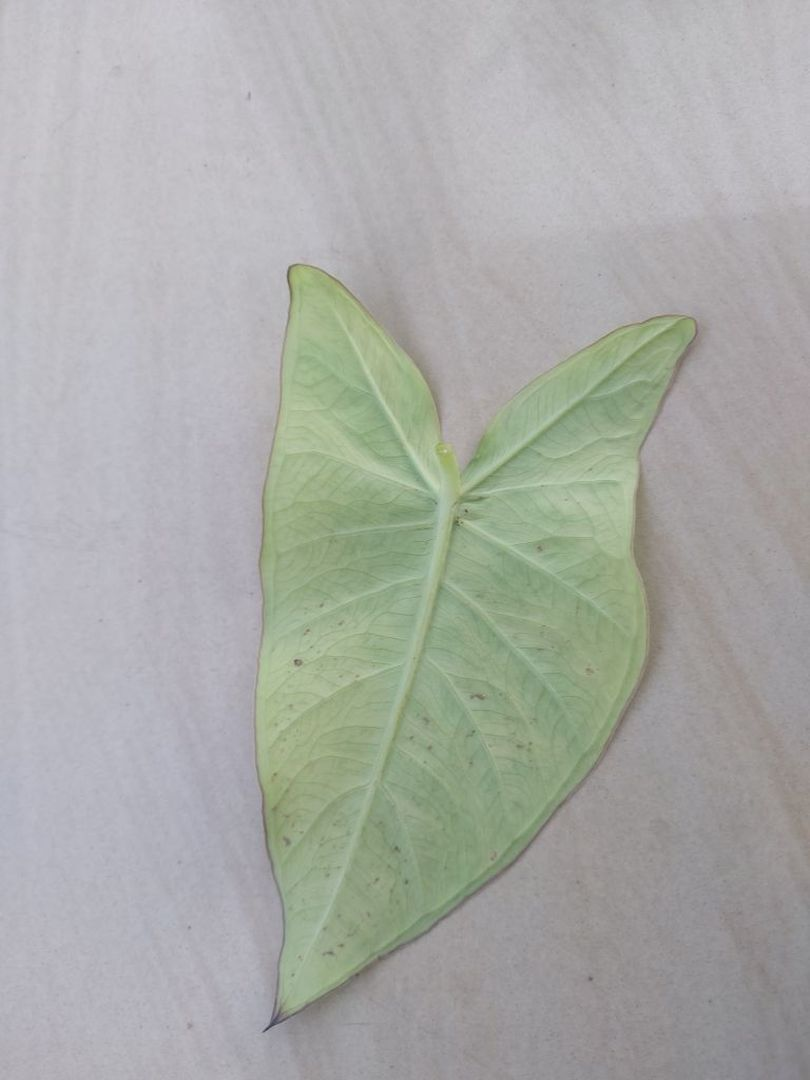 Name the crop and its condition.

taro, mosaic
